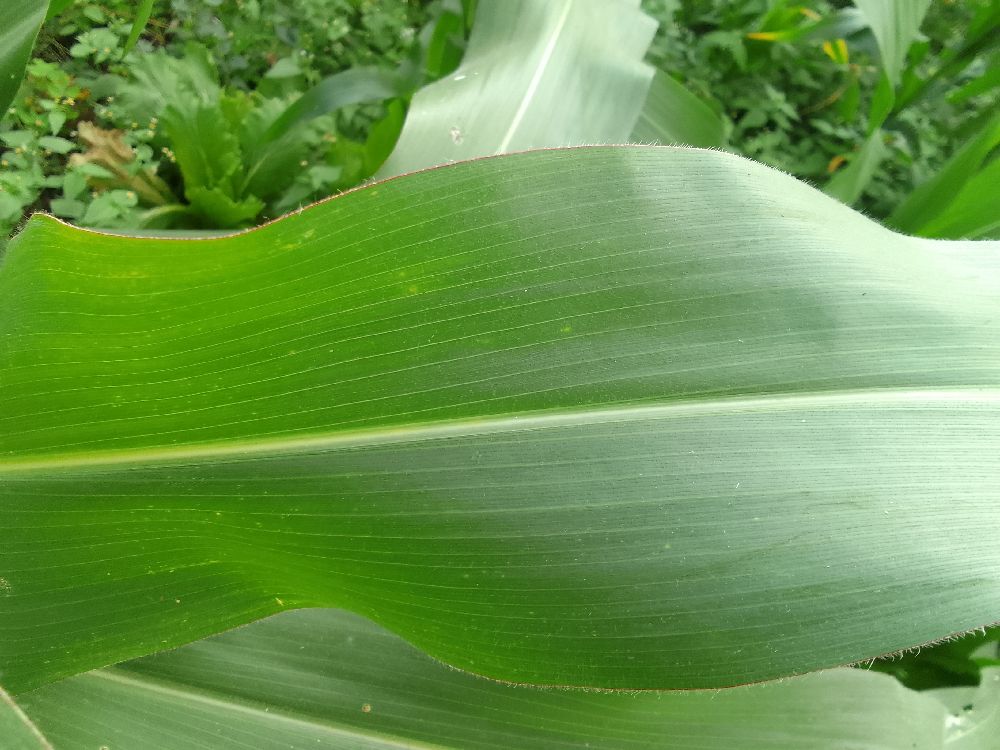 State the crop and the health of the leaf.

maize, healthy
